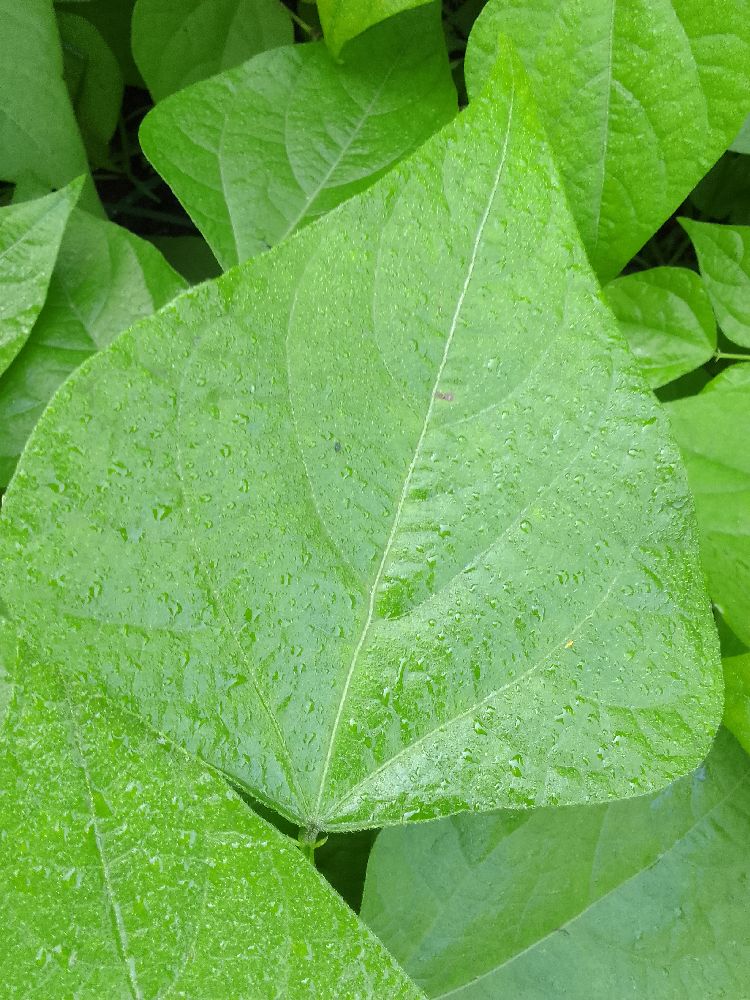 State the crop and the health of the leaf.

common bean, healthy
